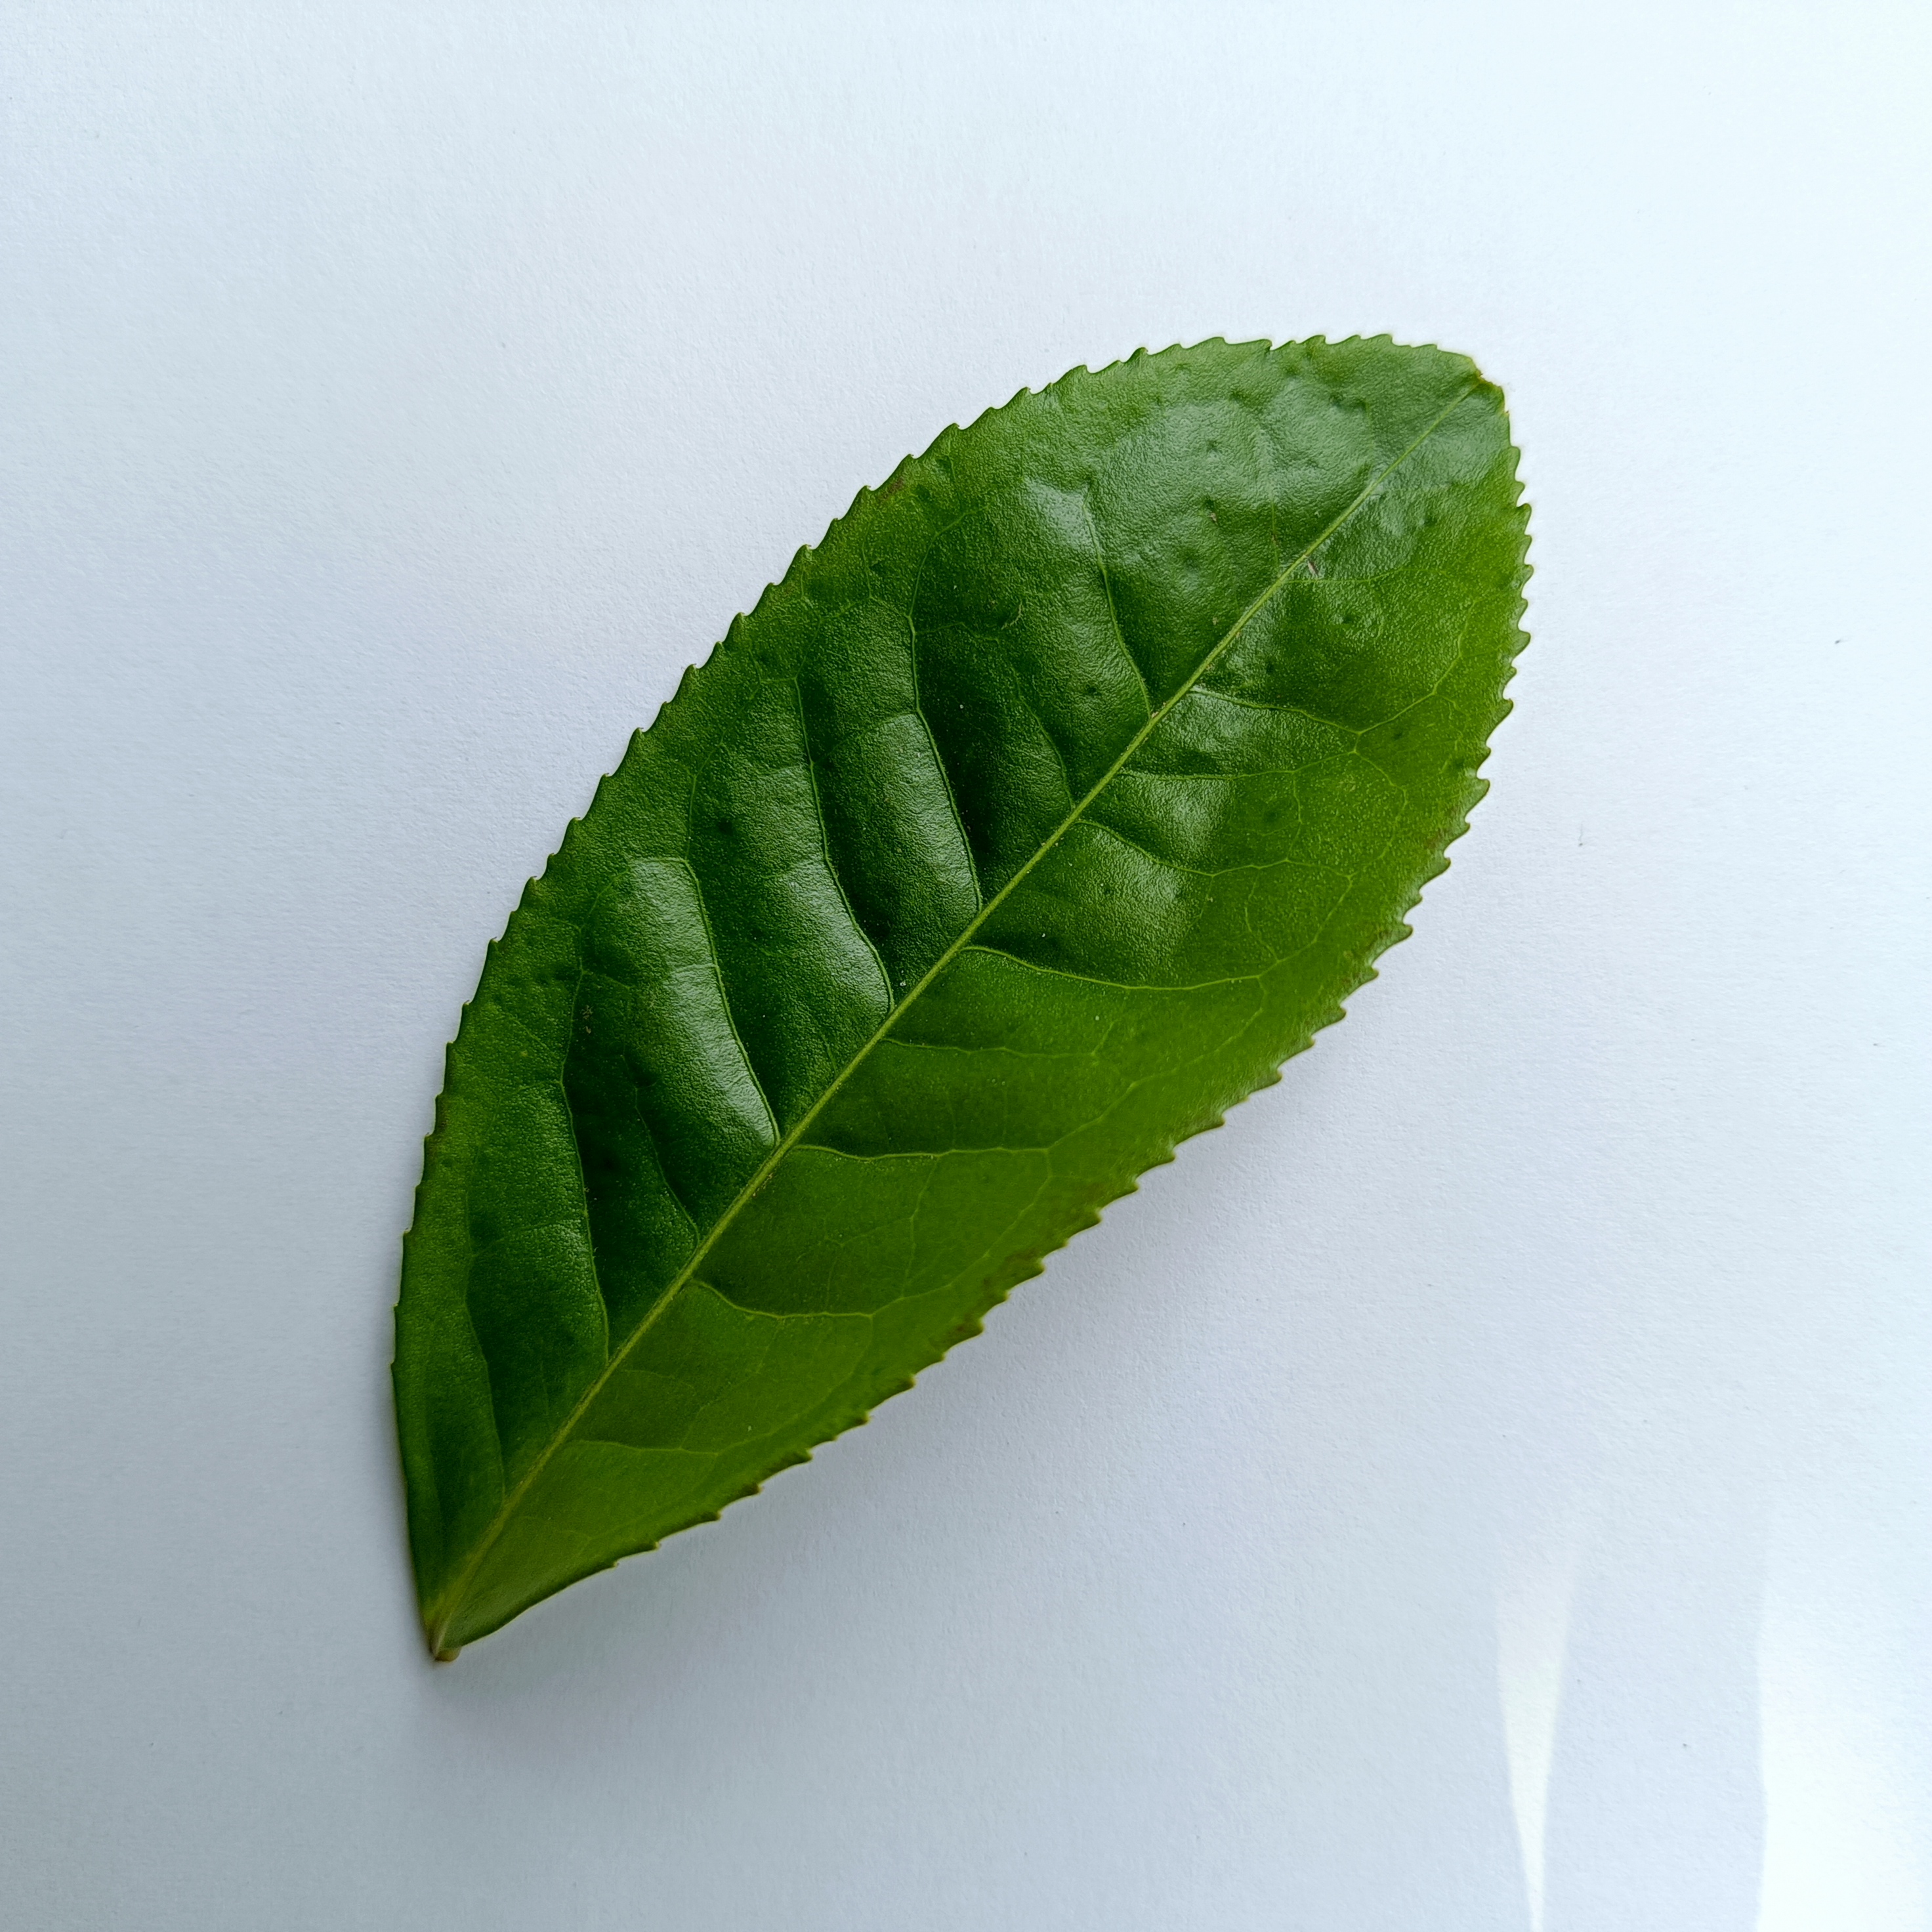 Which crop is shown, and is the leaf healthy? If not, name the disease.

tea, healthy
